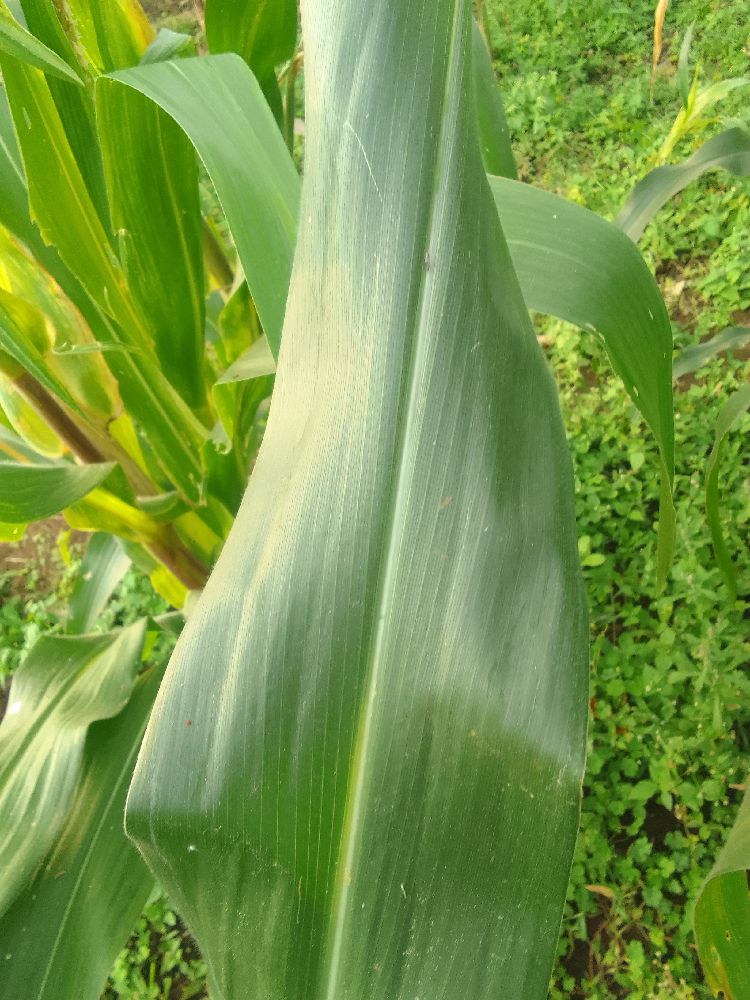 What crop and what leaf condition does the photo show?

maize, healthy
